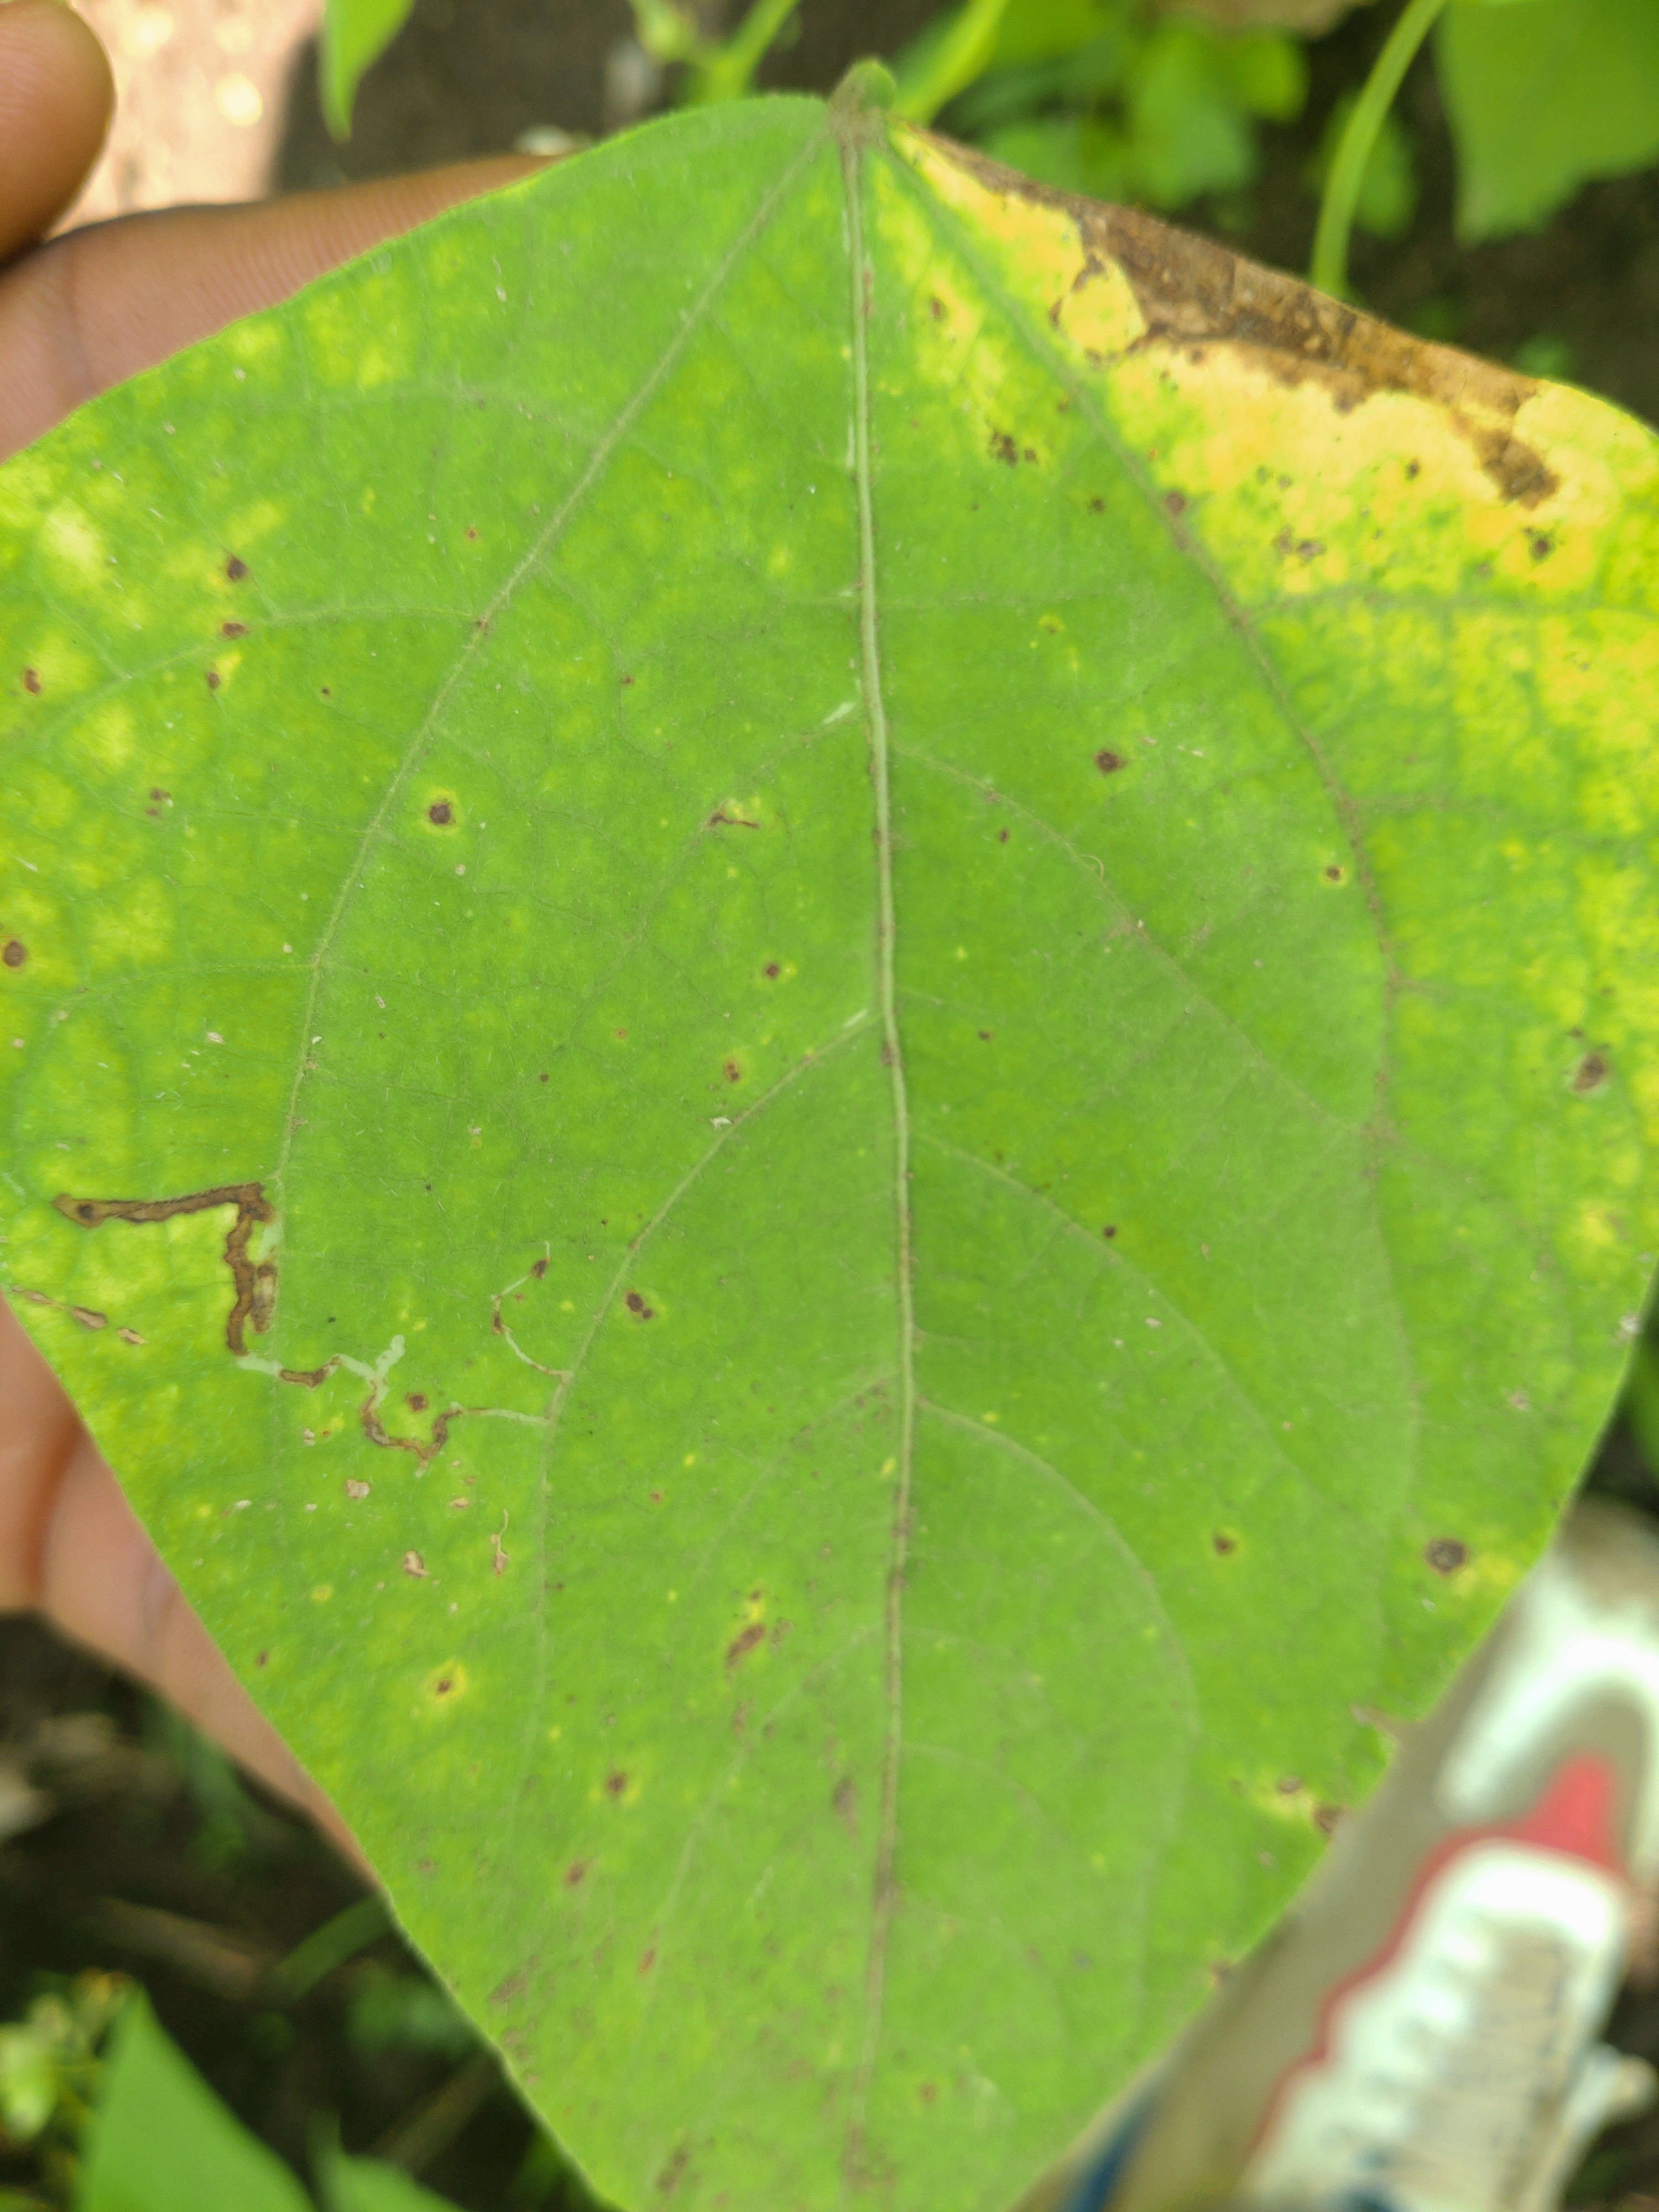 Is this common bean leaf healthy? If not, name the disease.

rust
